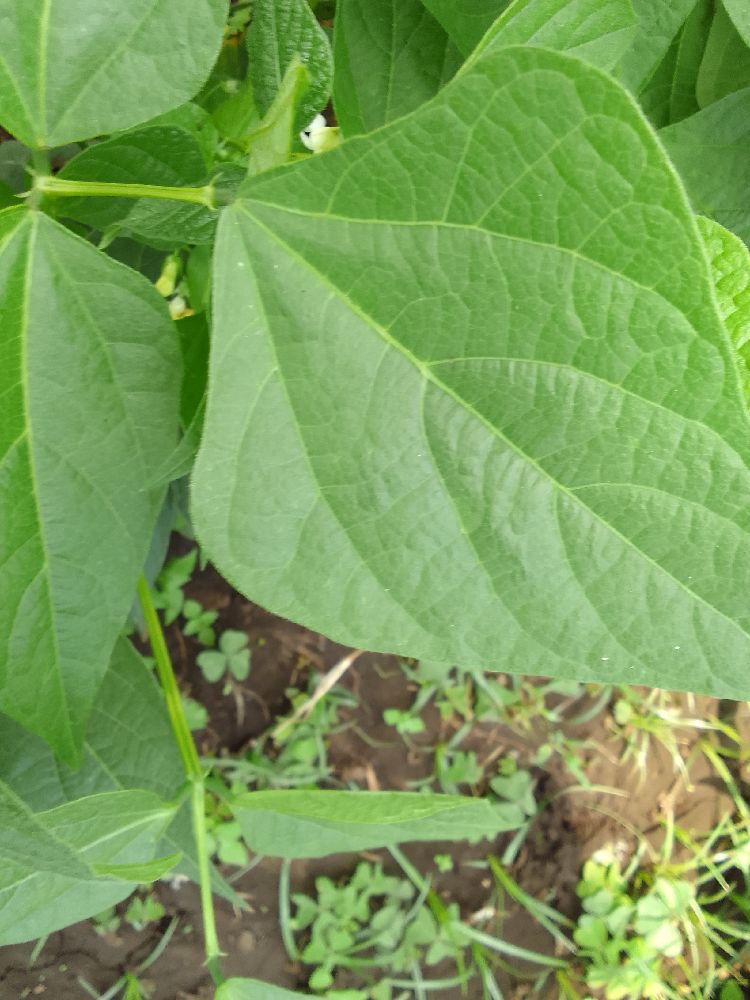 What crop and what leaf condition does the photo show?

common bean, healthy
